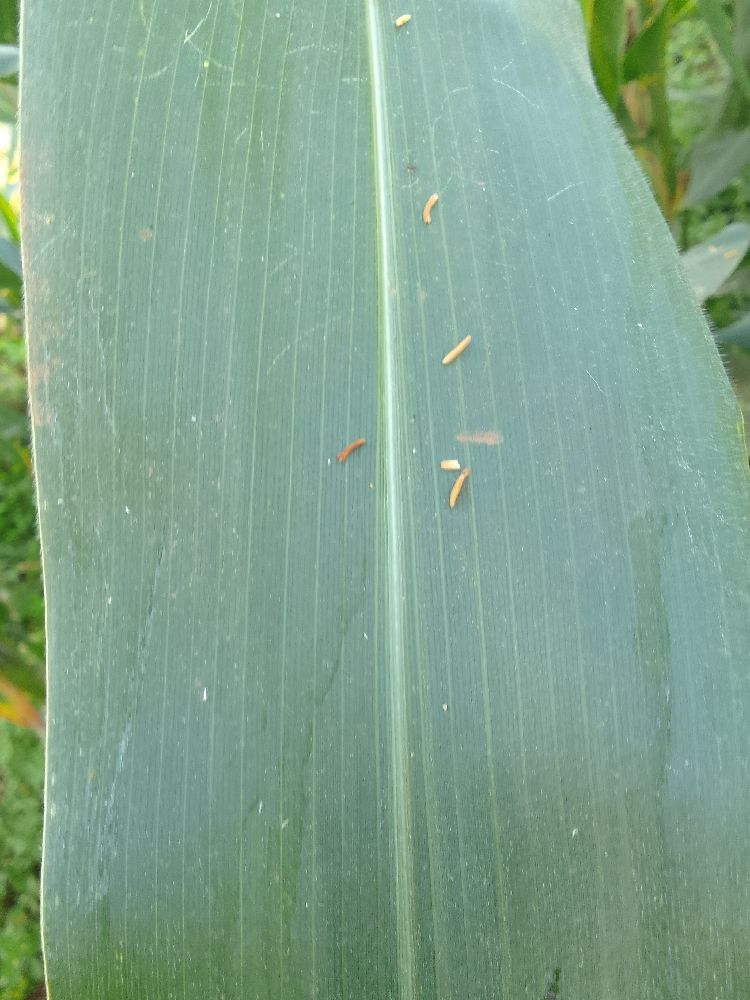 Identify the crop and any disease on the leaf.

maize, healthy
